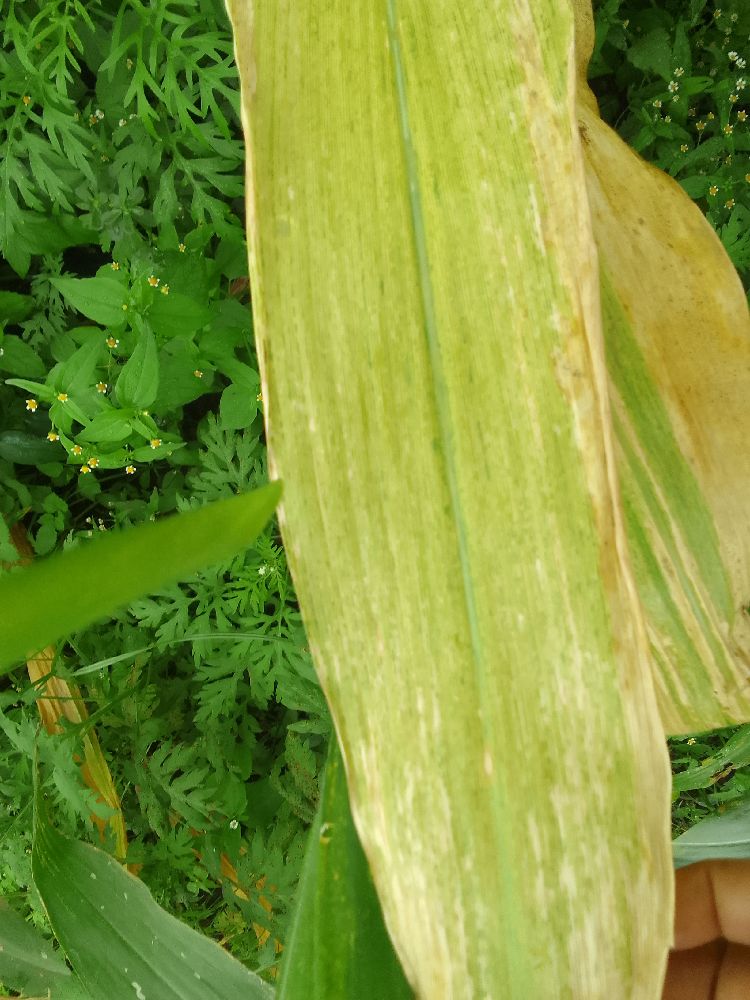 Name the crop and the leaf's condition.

maize, maize lethal necrosis
